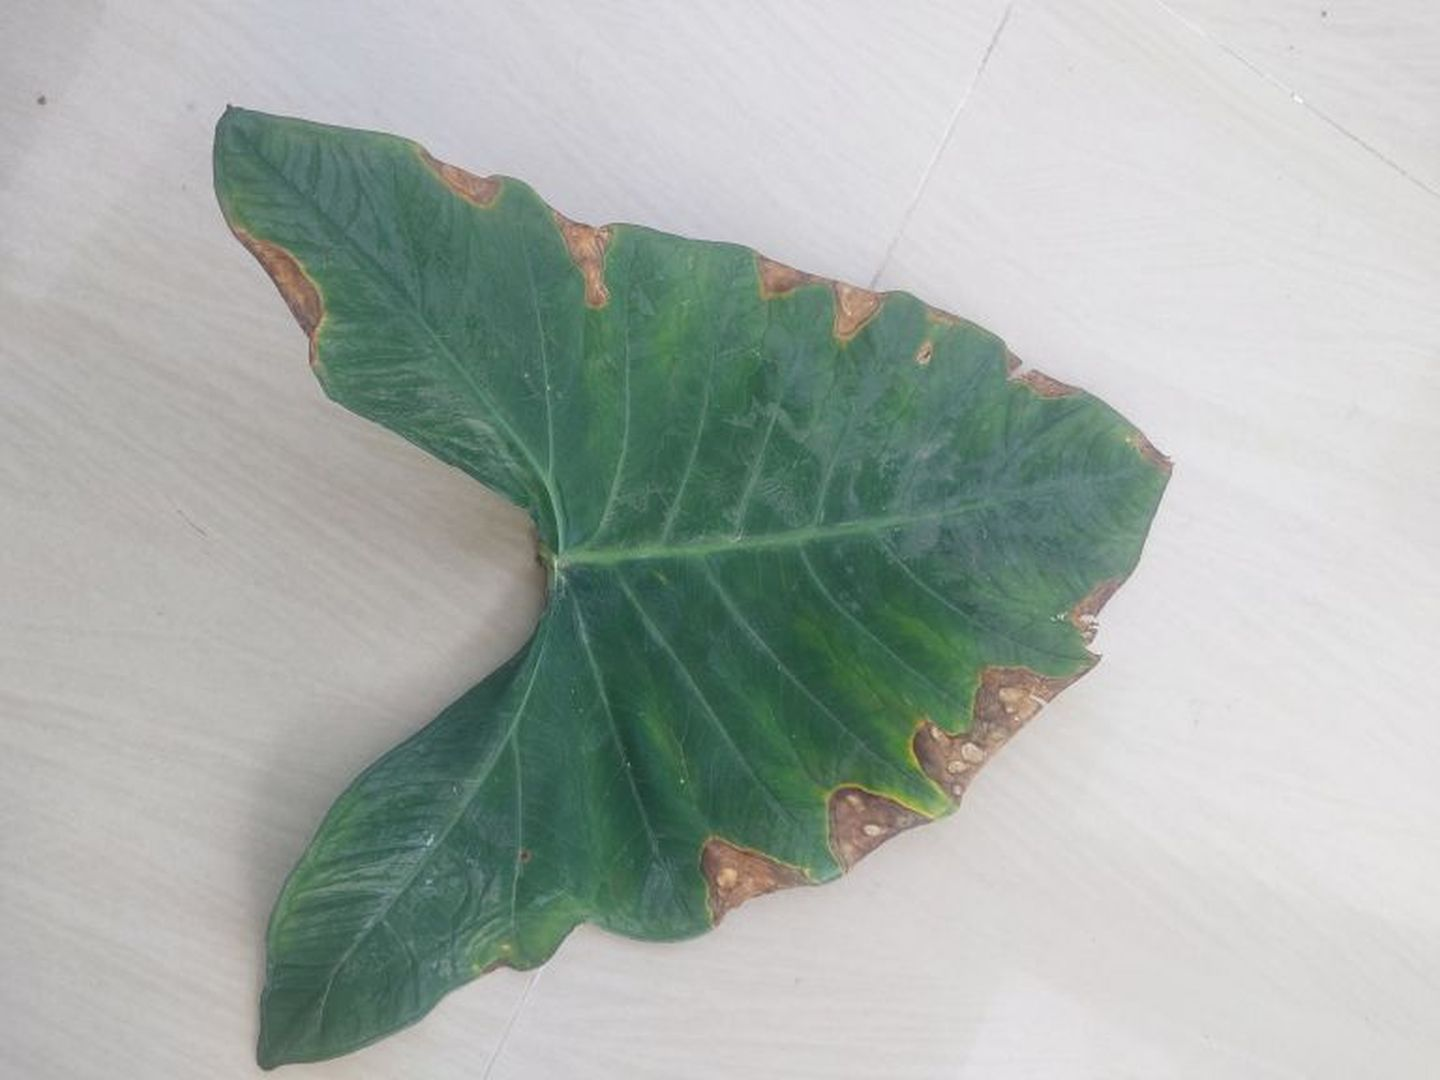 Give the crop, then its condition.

taro, leaf blight
